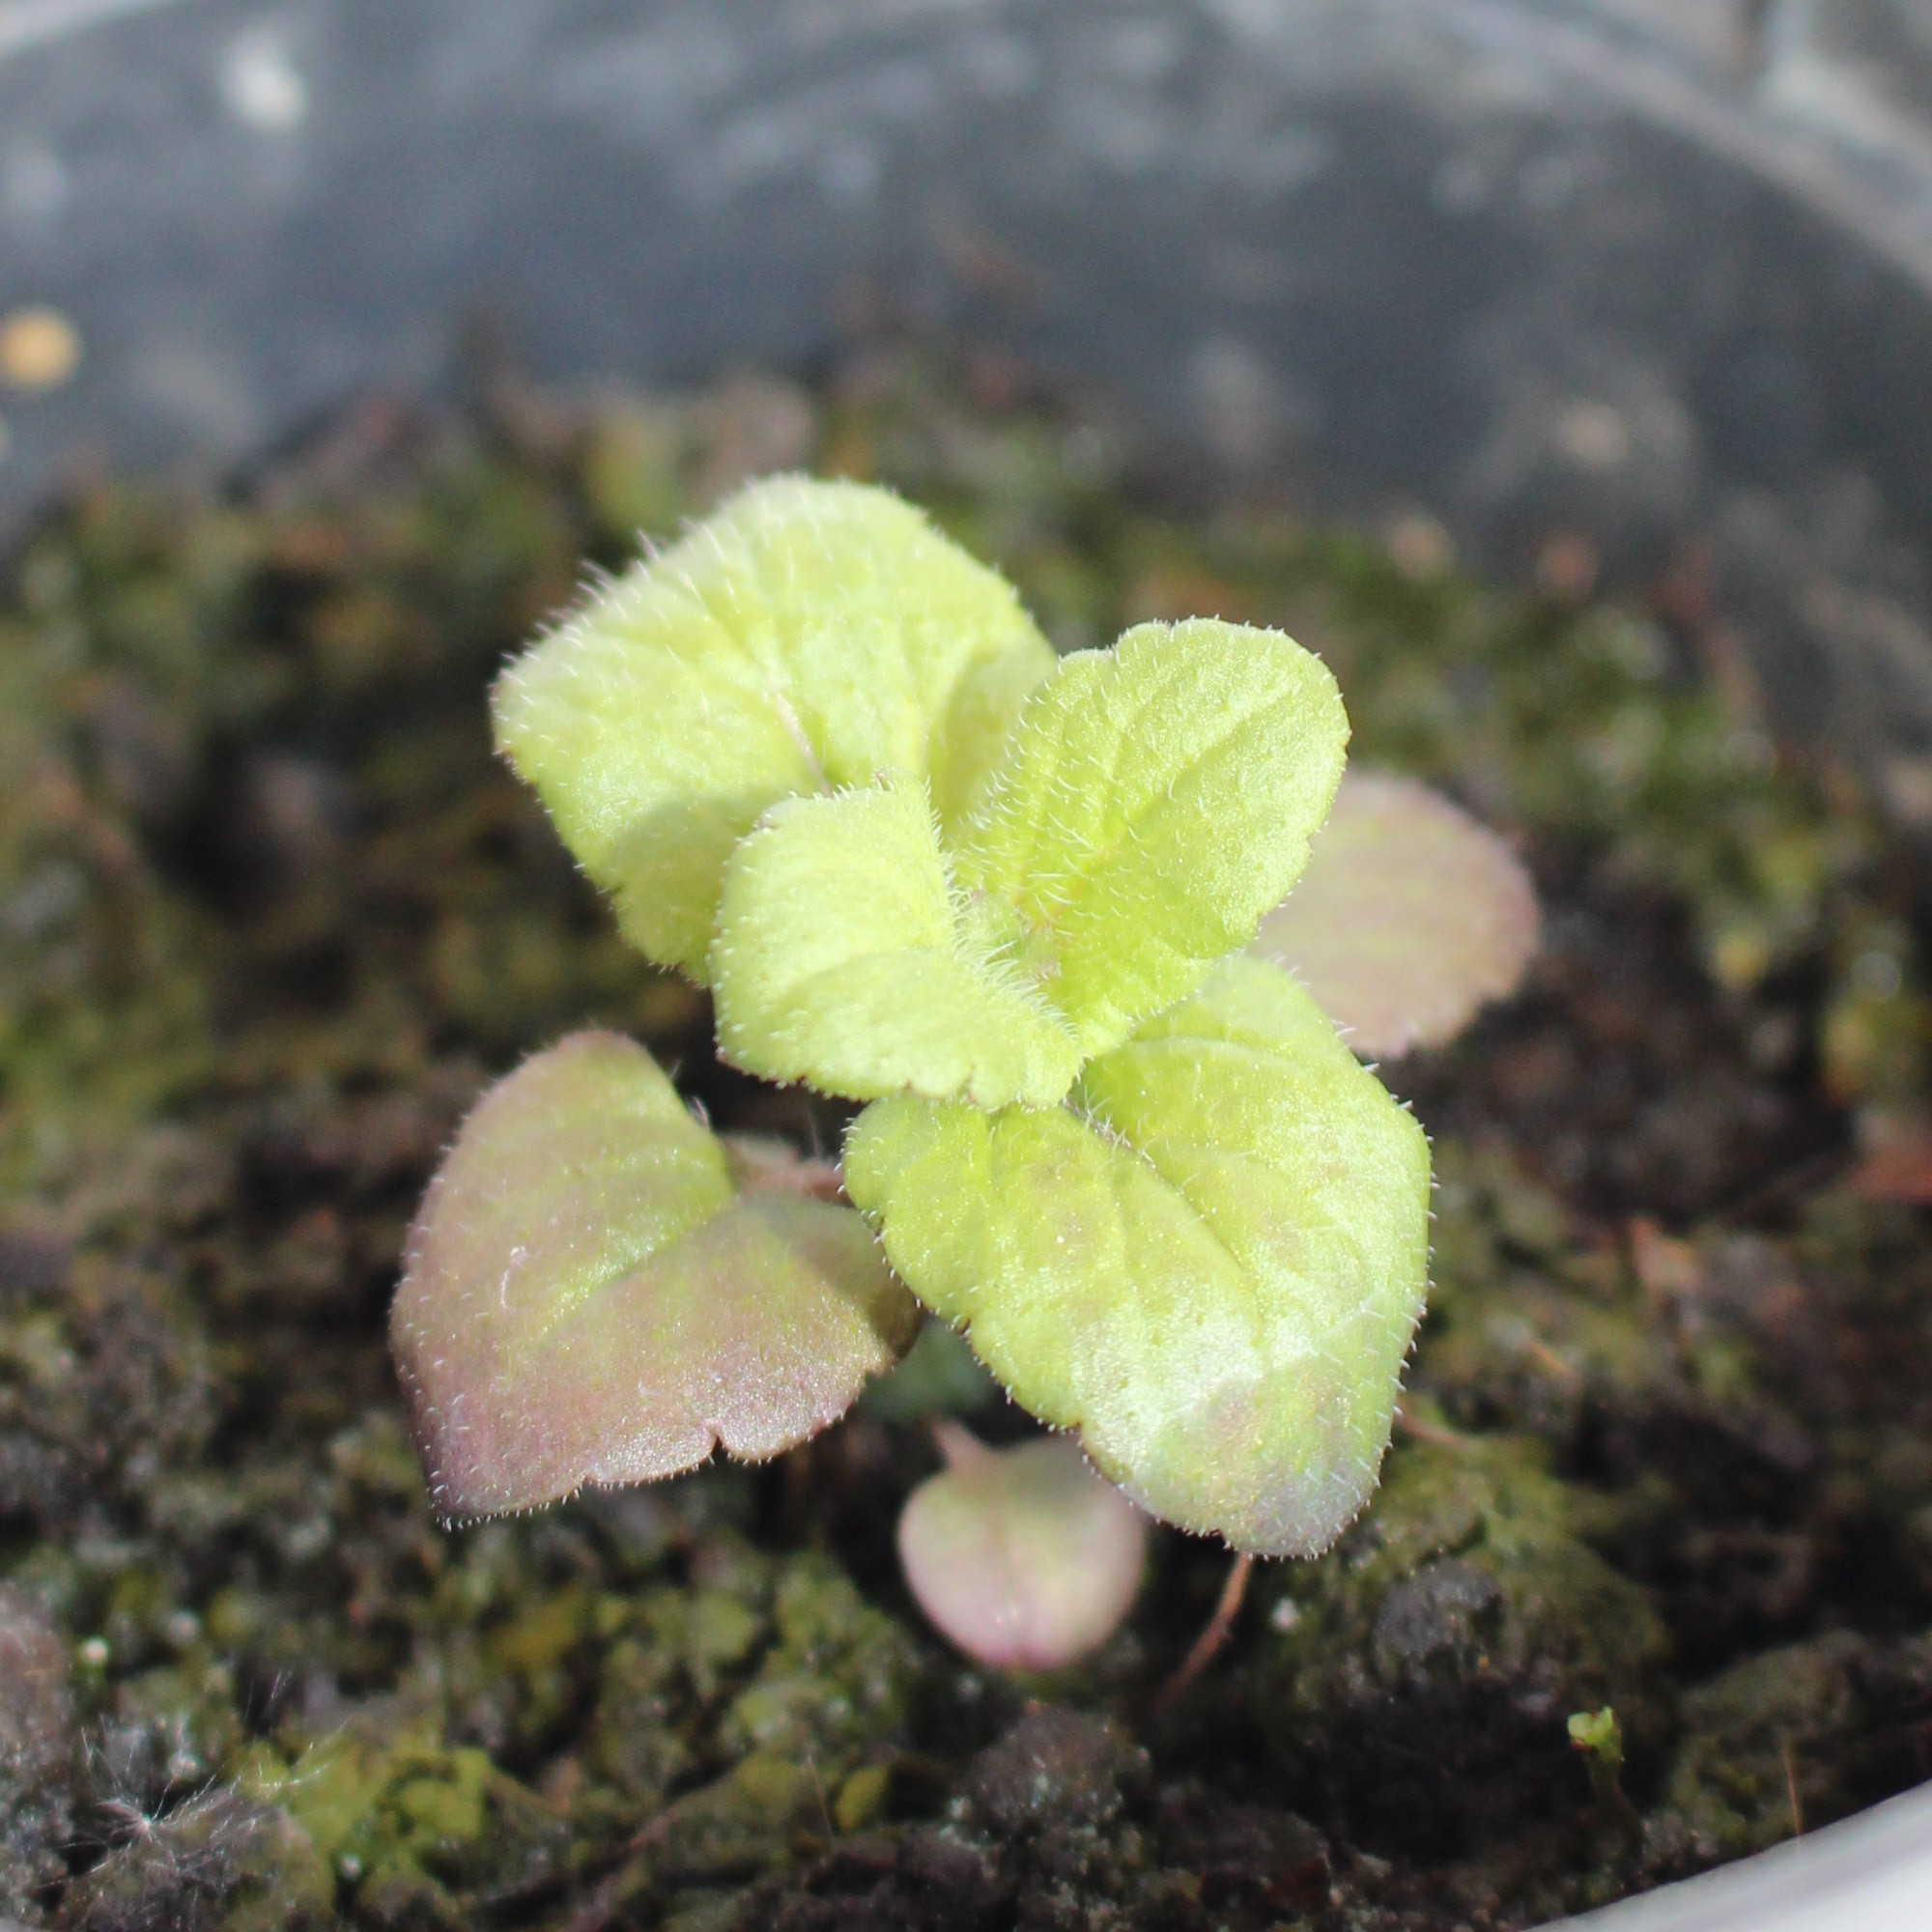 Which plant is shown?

Veronica persica
